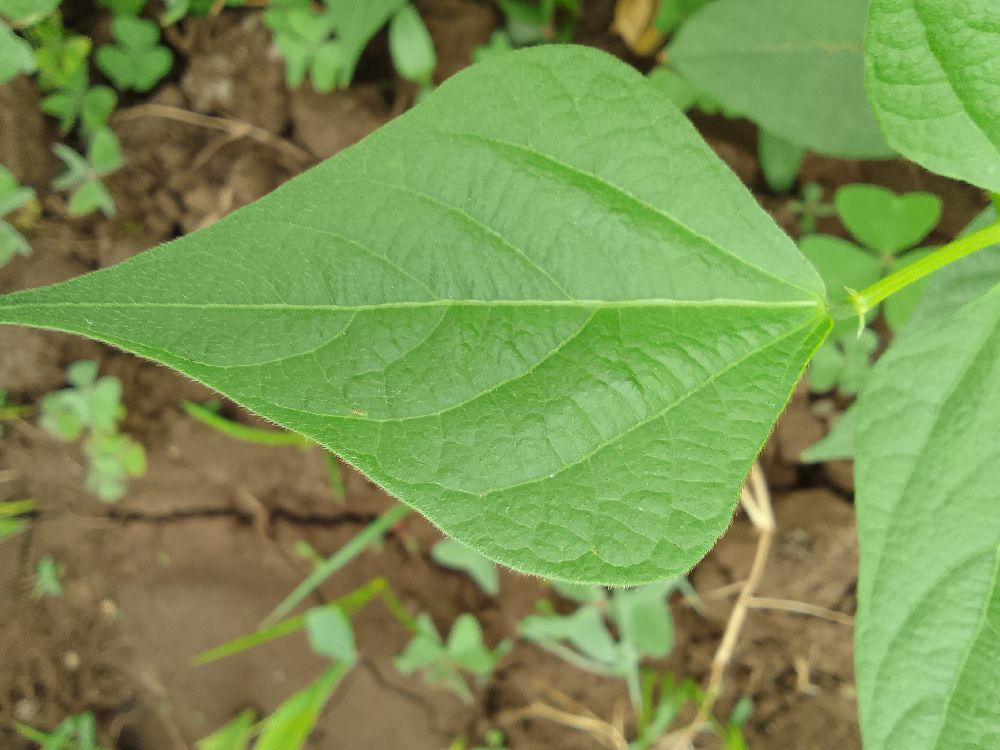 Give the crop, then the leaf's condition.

common bean, healthy
